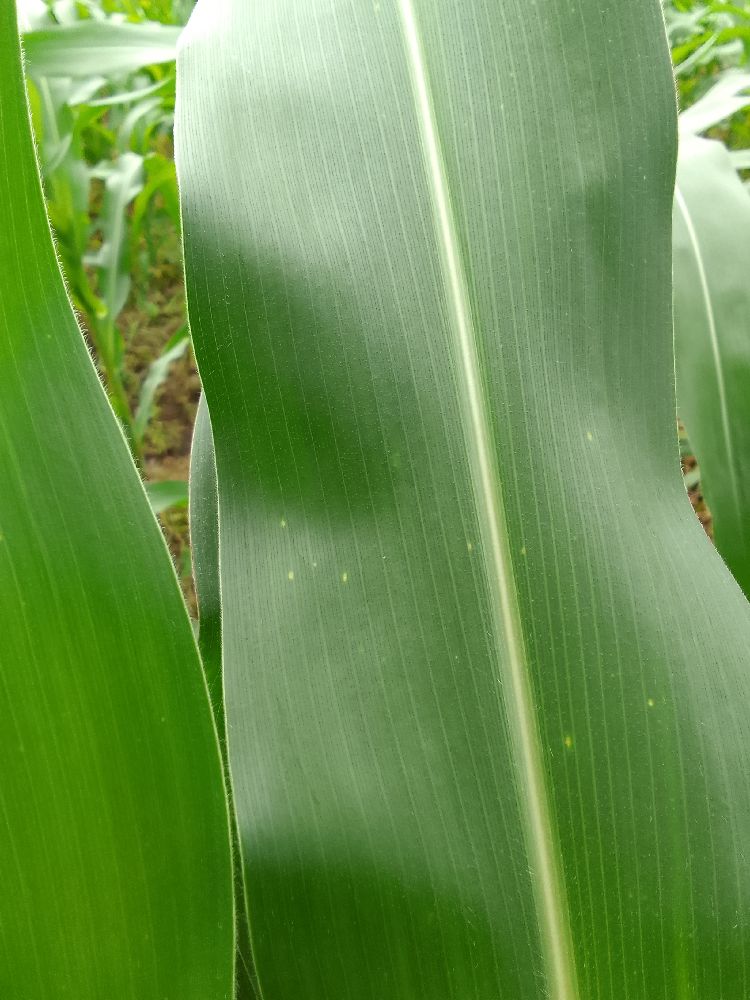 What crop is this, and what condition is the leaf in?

maize, healthy
